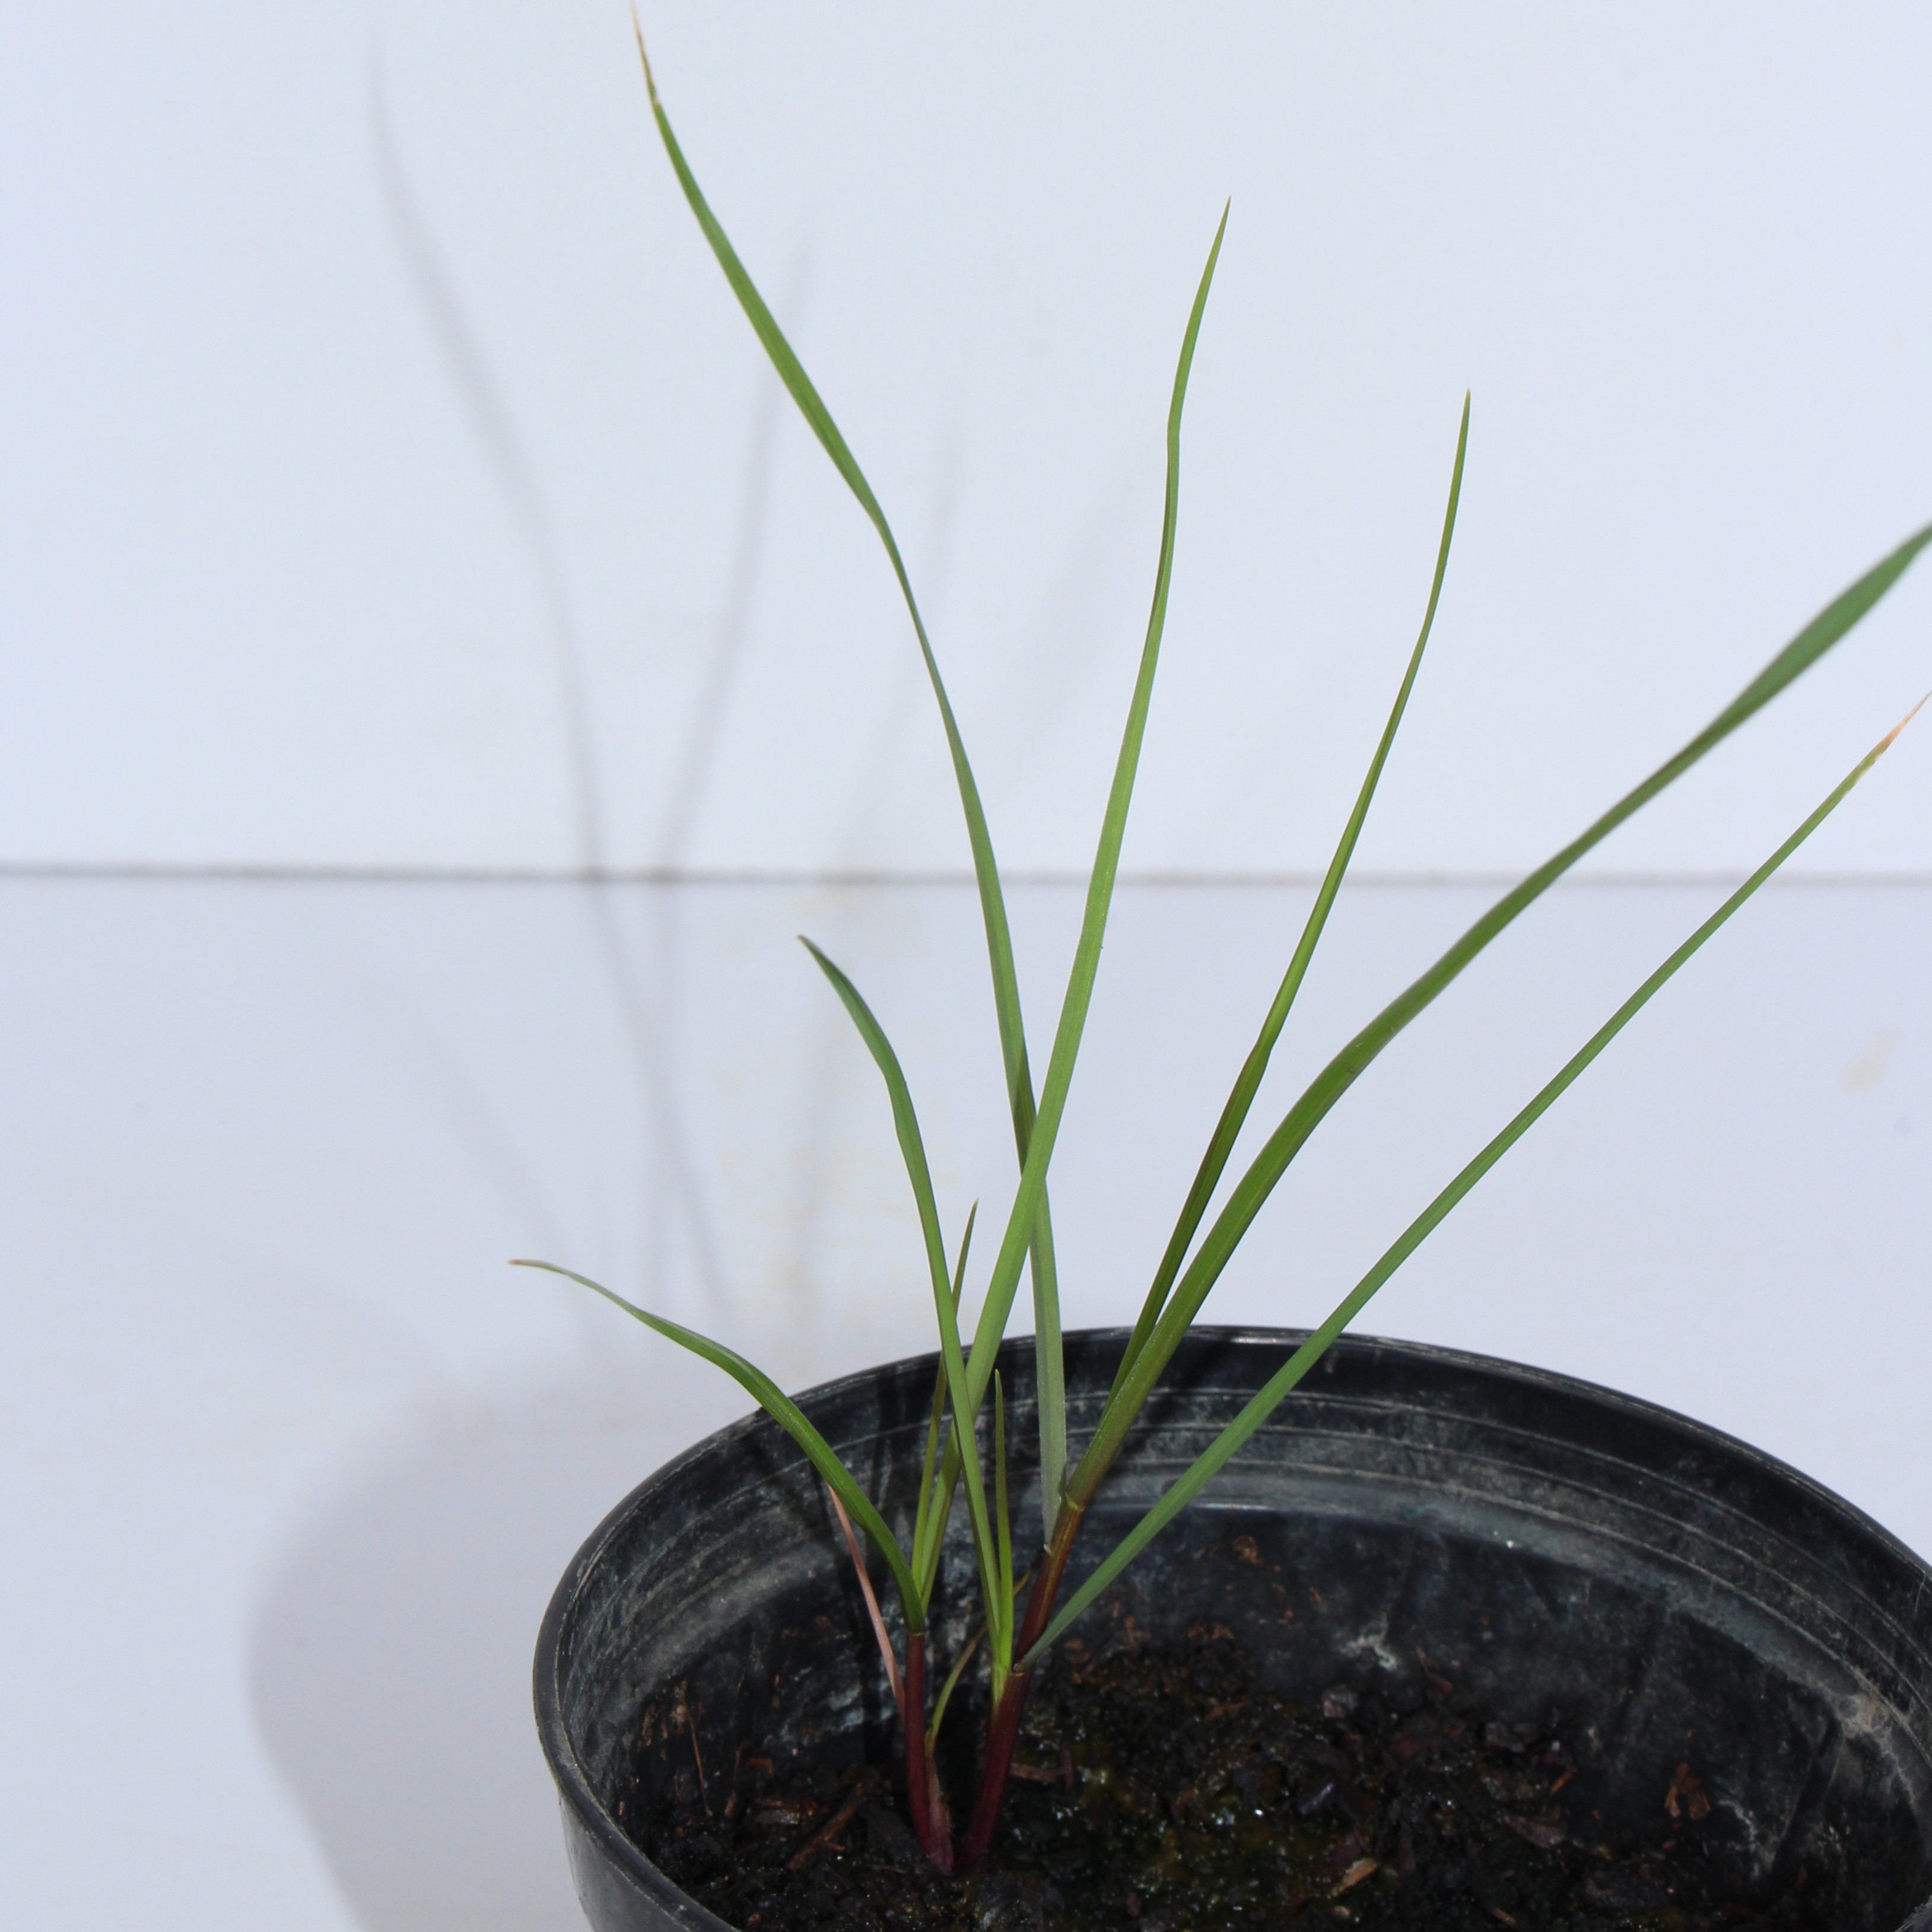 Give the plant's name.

Lolium multiflorum
